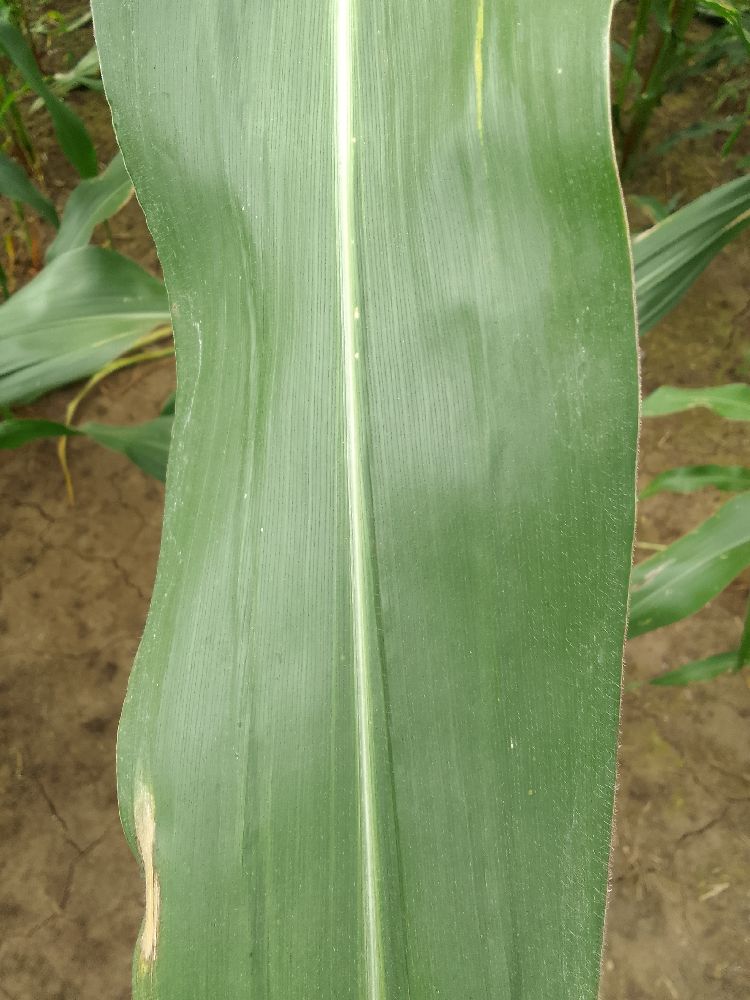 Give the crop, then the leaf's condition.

maize, healthy
